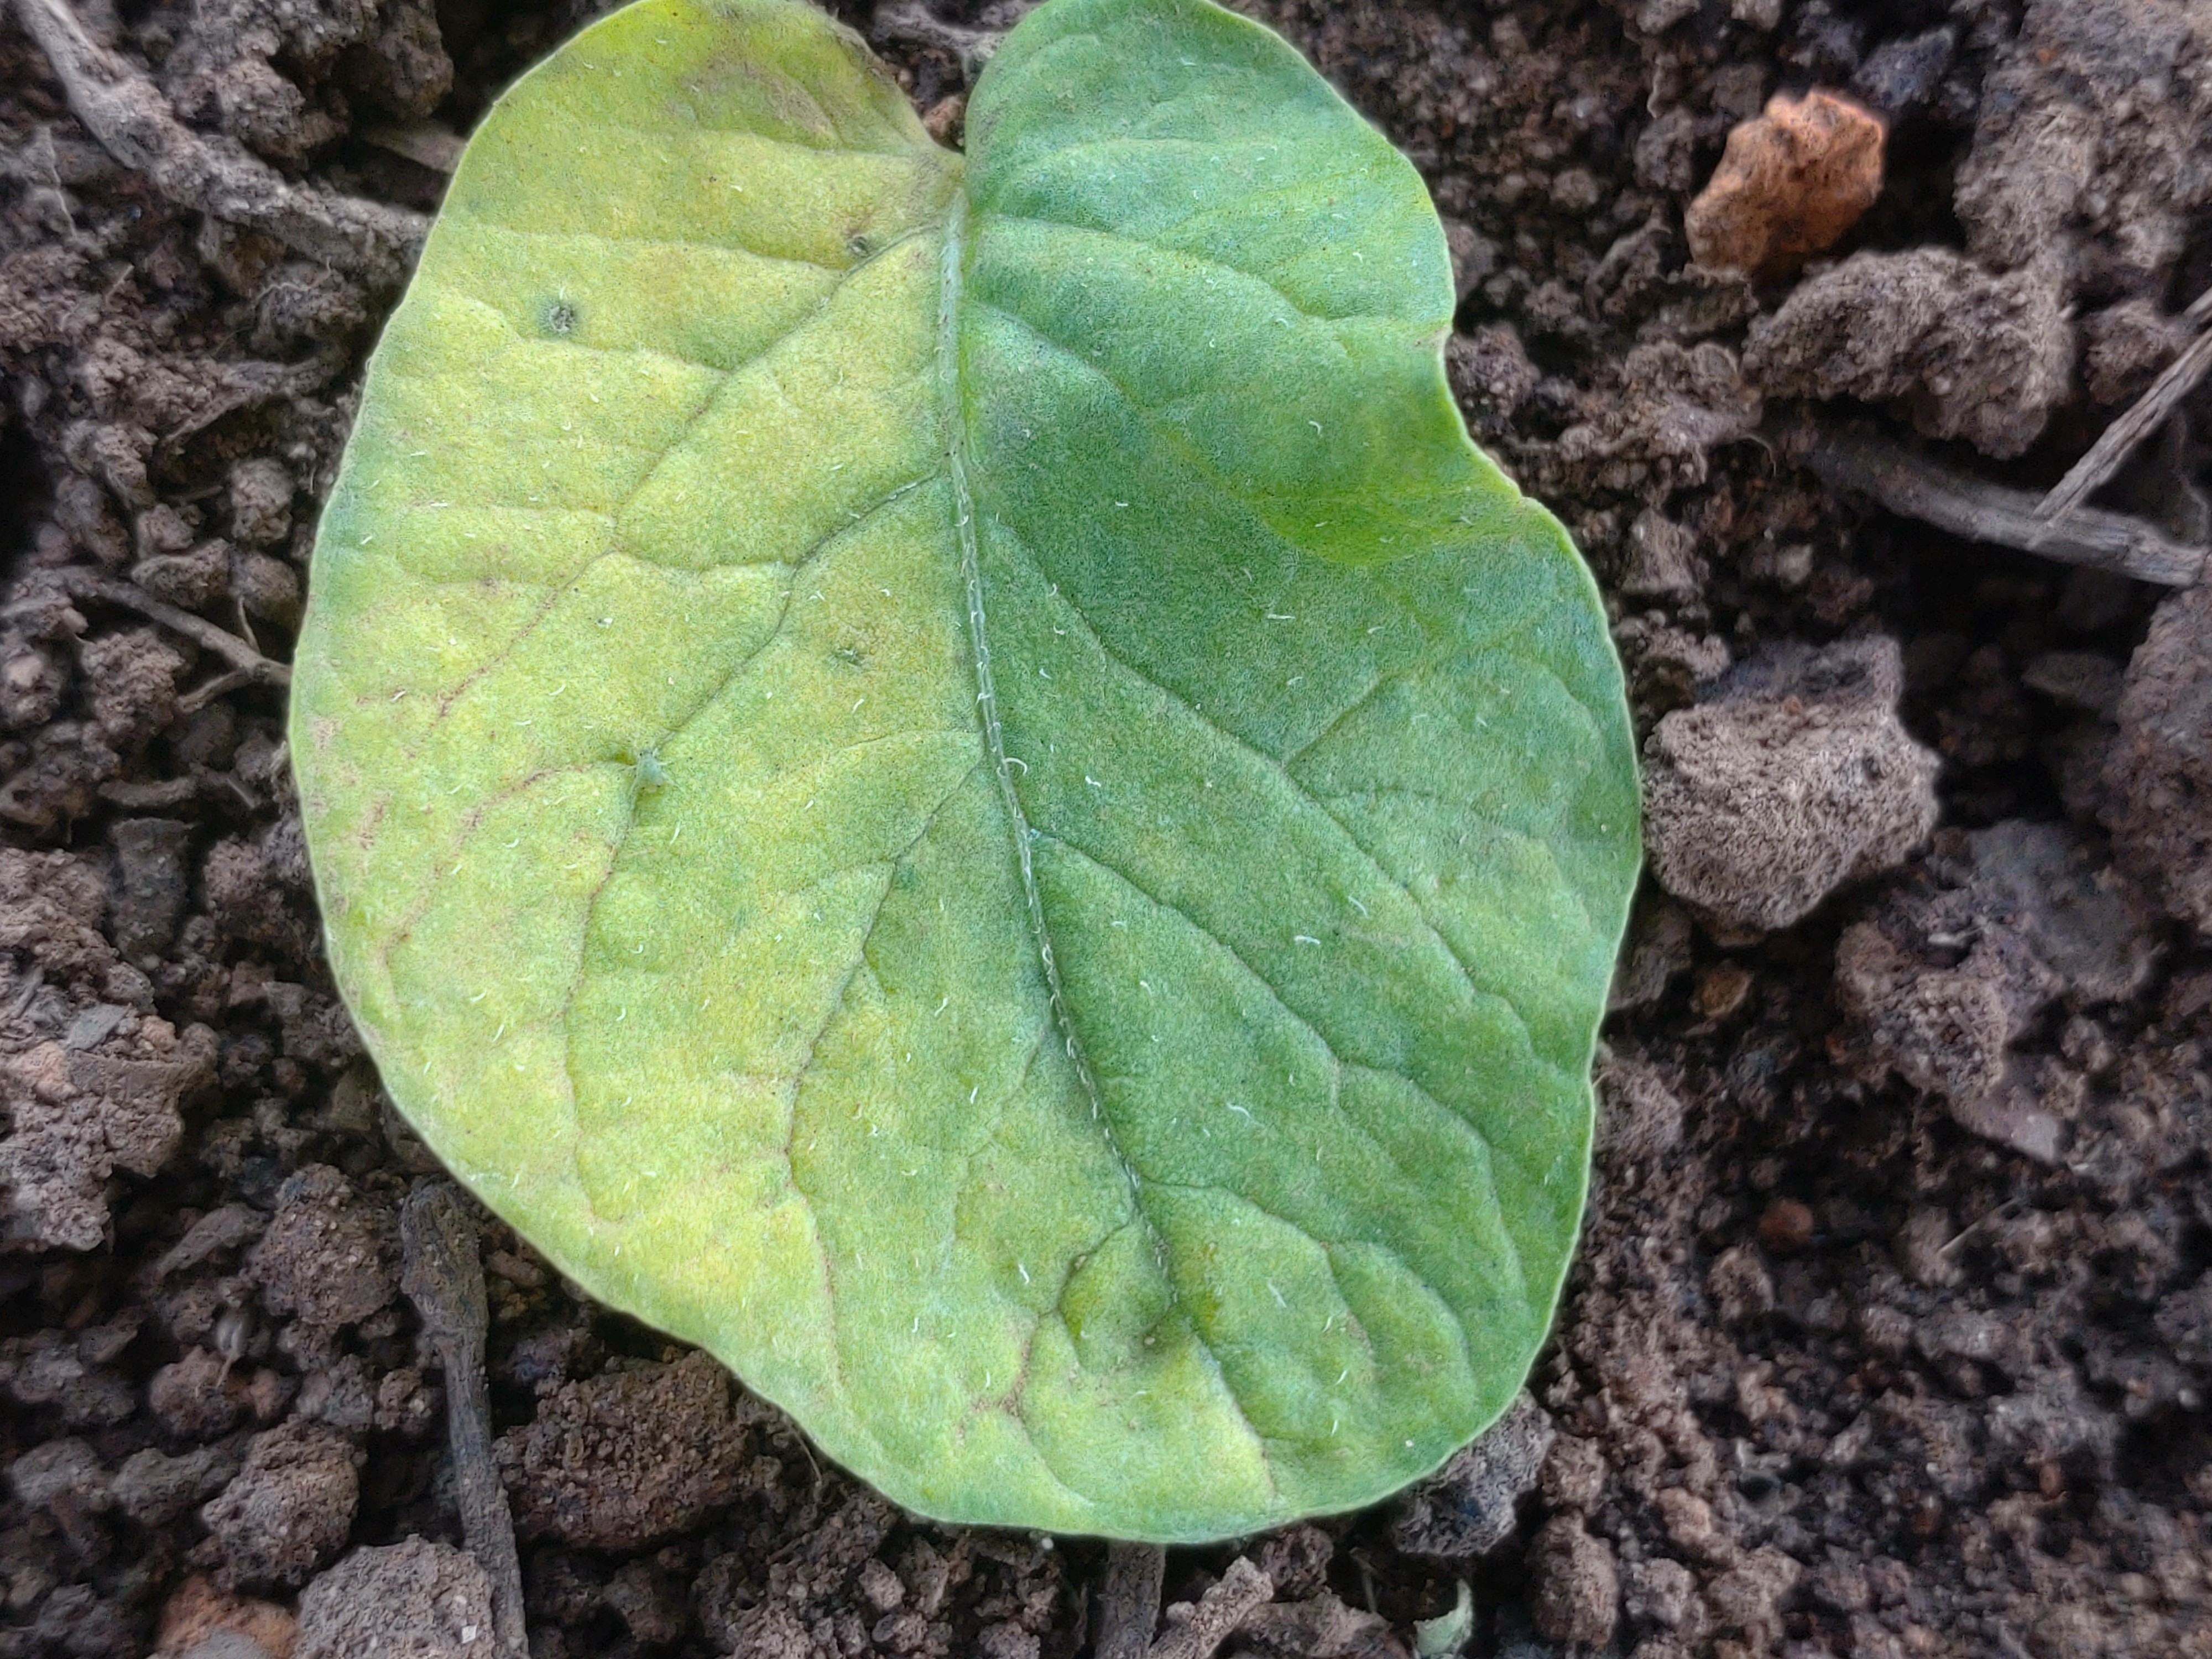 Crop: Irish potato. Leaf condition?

late blight
